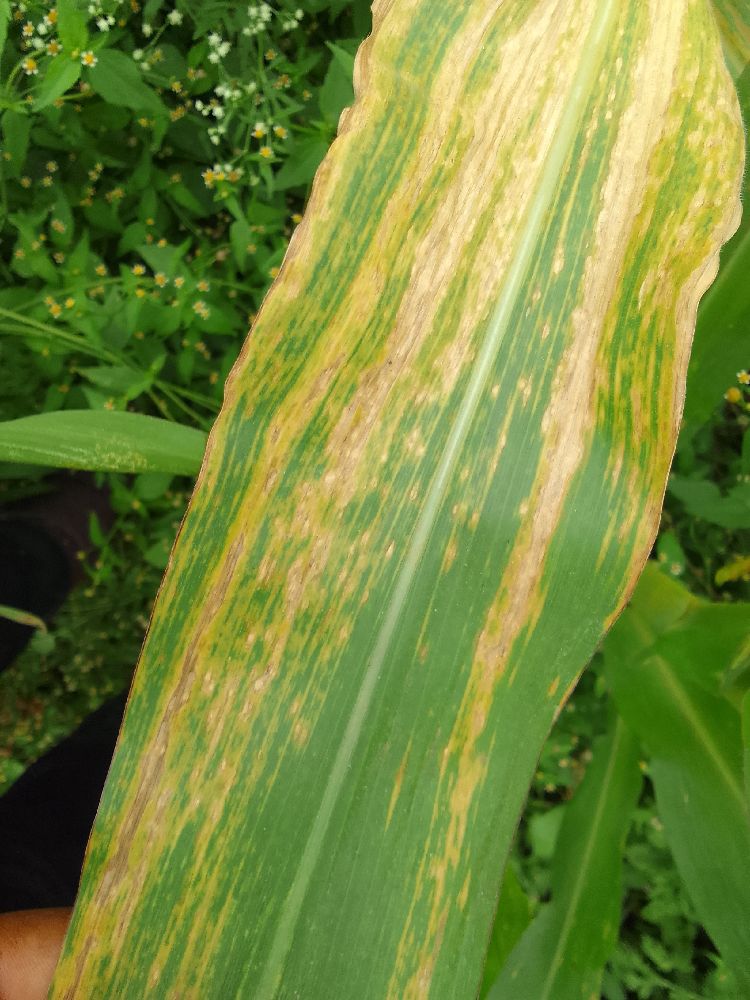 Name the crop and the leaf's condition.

maize, maize lethal necrosis
